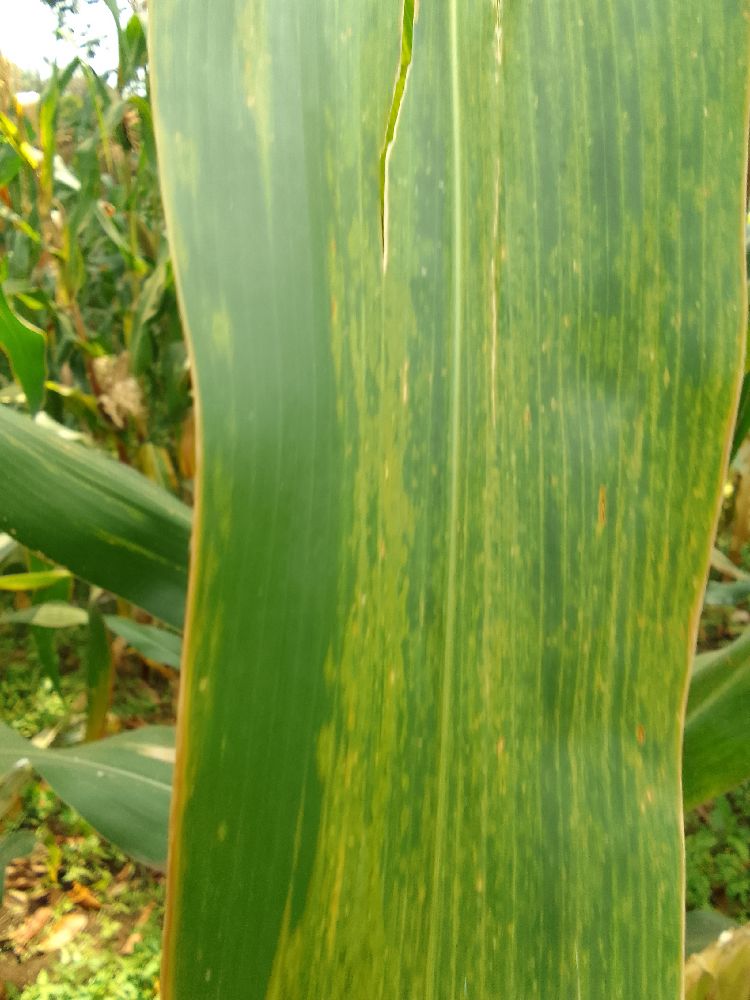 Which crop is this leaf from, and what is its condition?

maize, maize lethal necrosis
